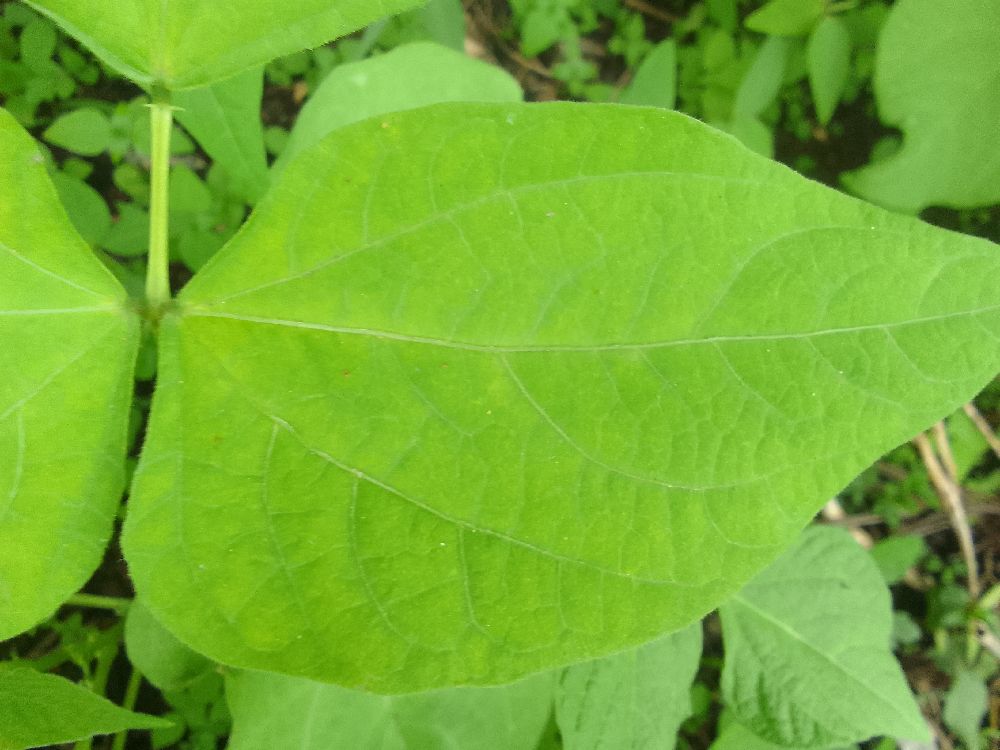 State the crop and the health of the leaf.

common bean, healthy
